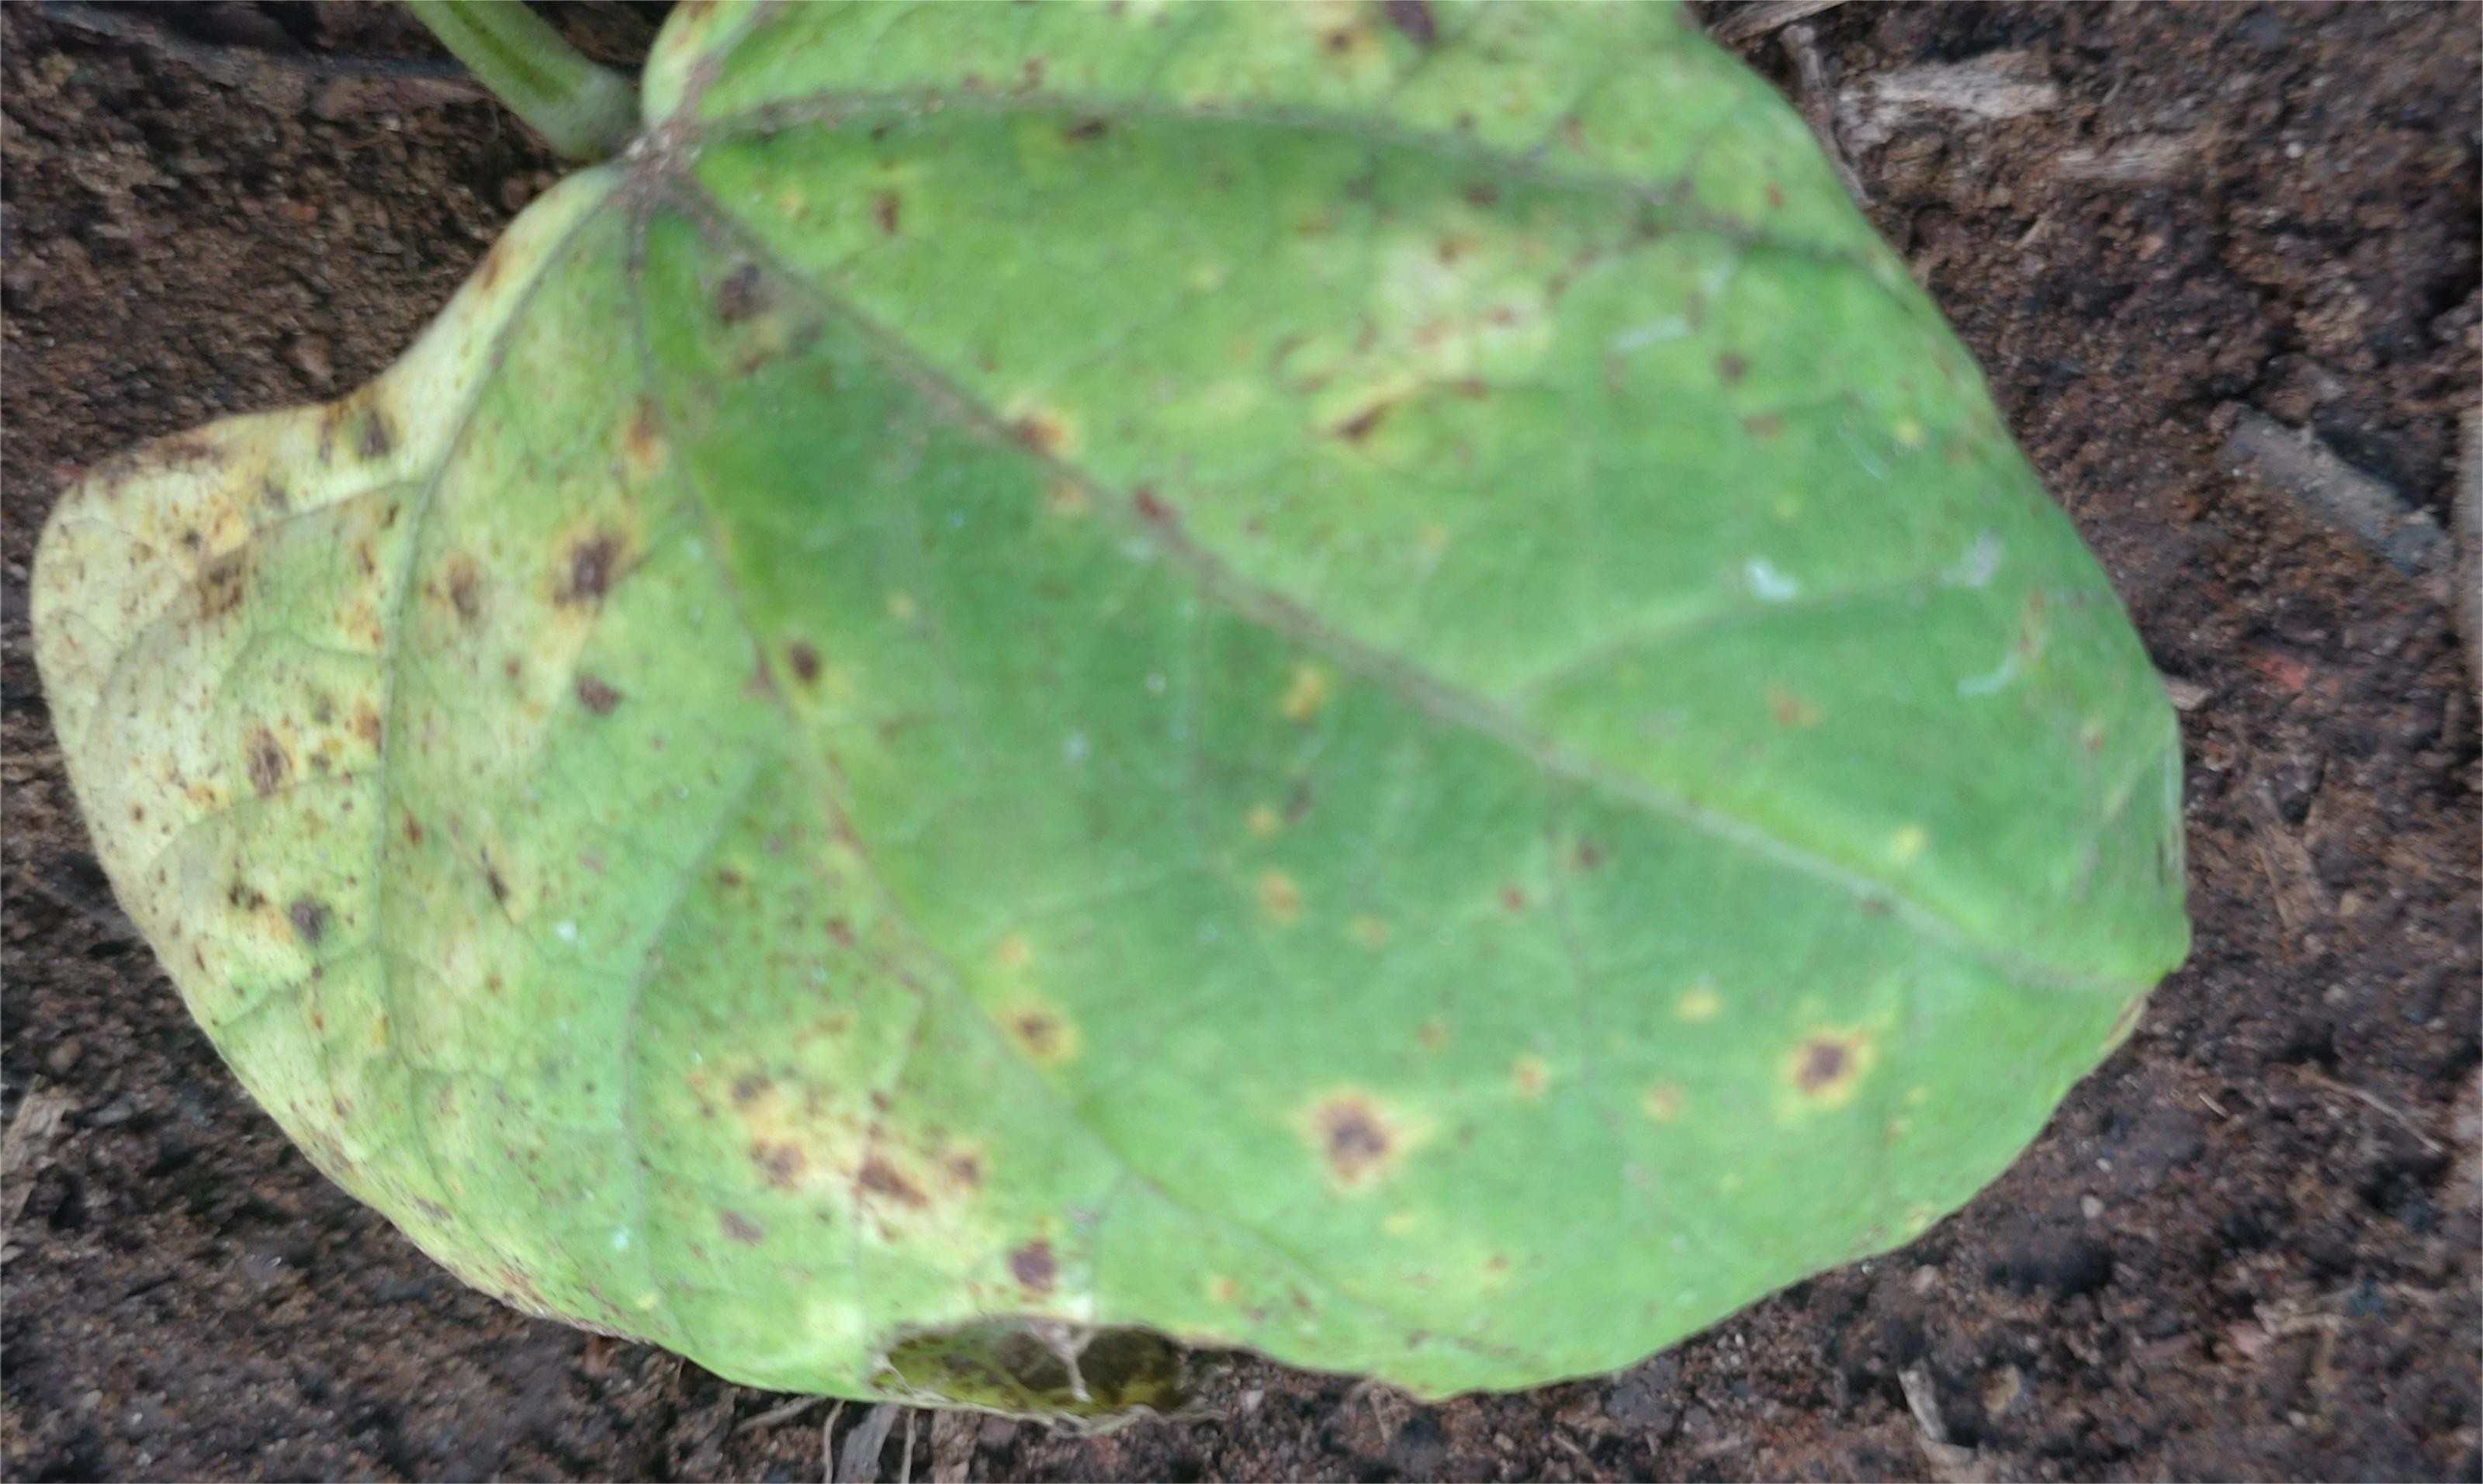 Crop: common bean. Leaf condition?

rust
